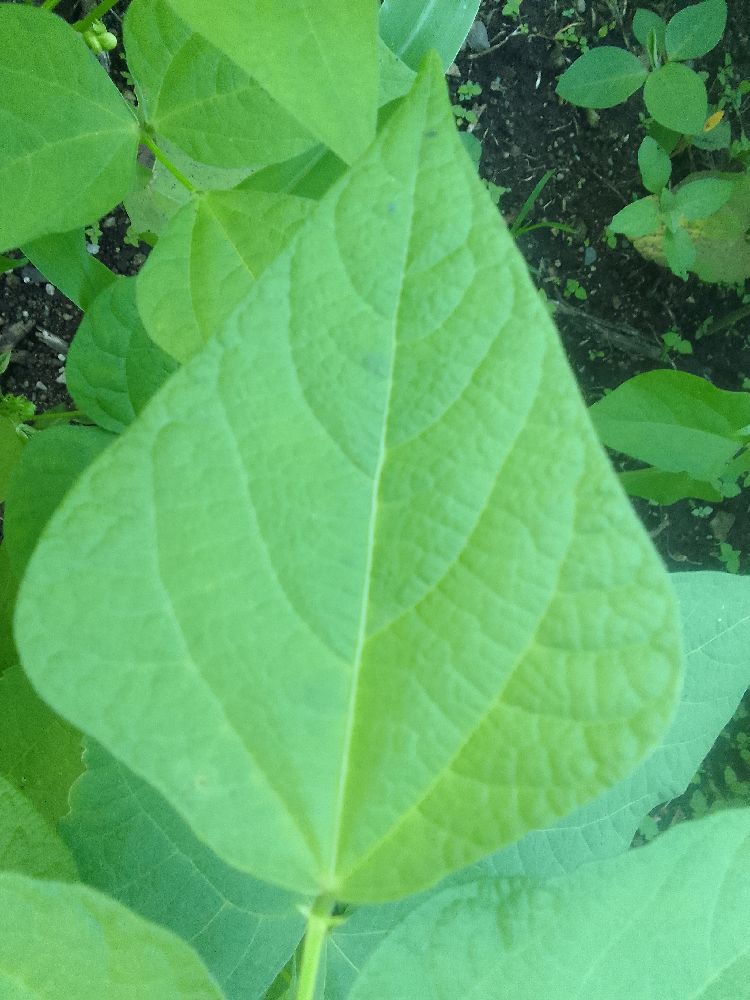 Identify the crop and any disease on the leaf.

common bean, healthy
